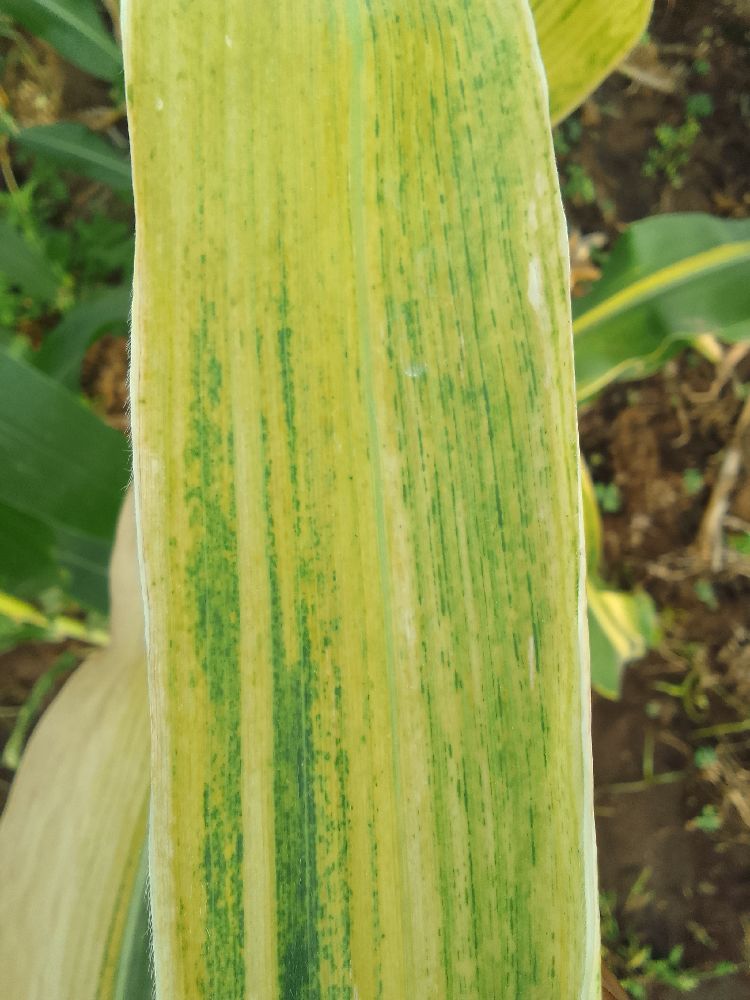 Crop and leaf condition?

maize, maize lethal necrosis
